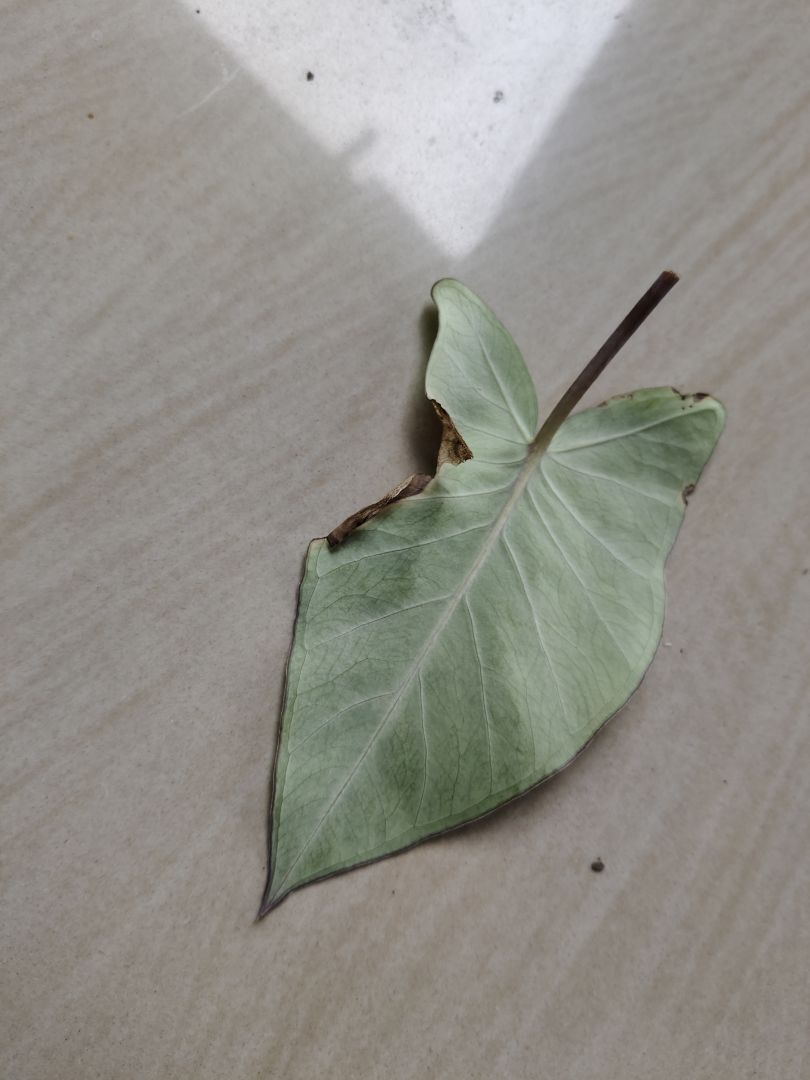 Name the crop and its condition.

taro, leaf blight
